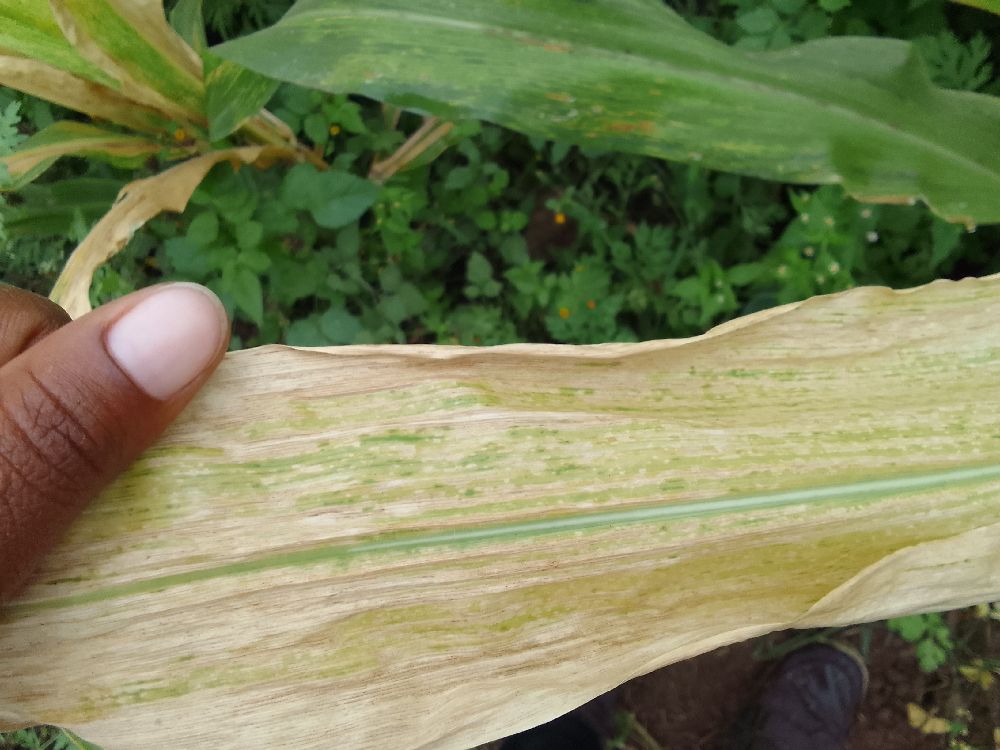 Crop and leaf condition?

maize, maize lethal necrosis
